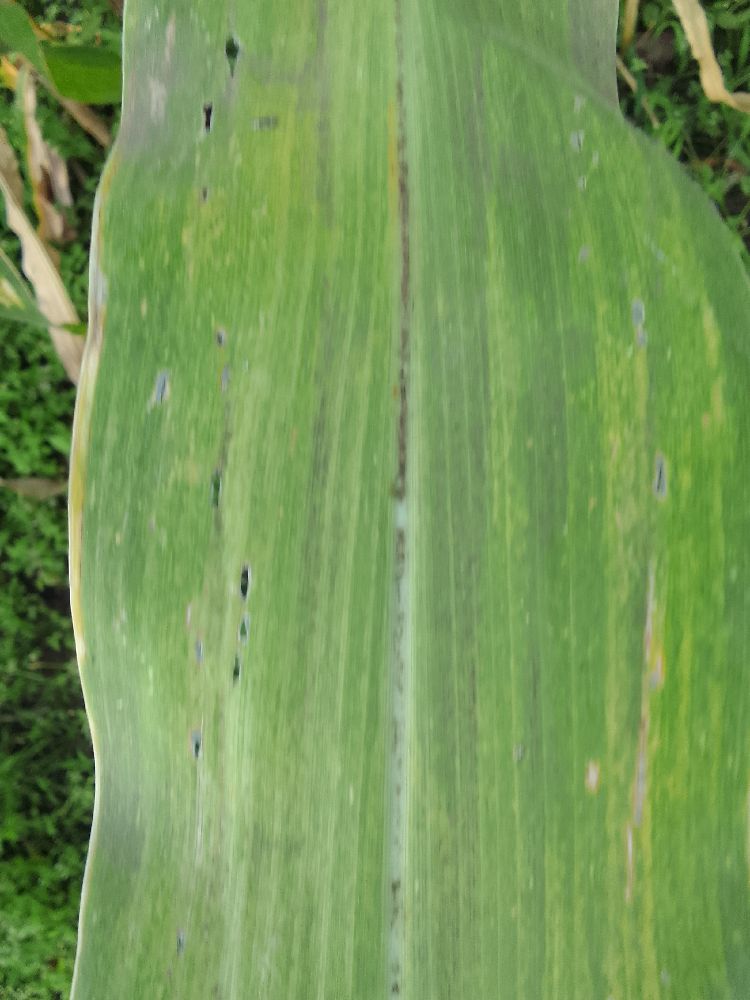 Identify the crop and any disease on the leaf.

maize, maize lethal necrosis
